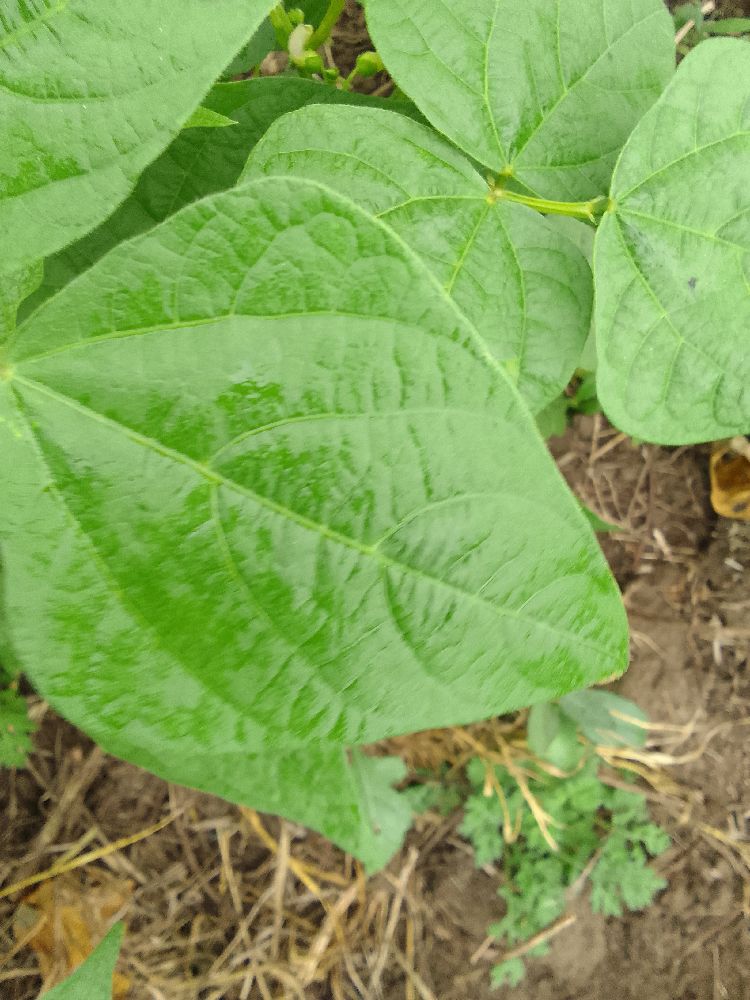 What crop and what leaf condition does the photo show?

common bean, healthy
